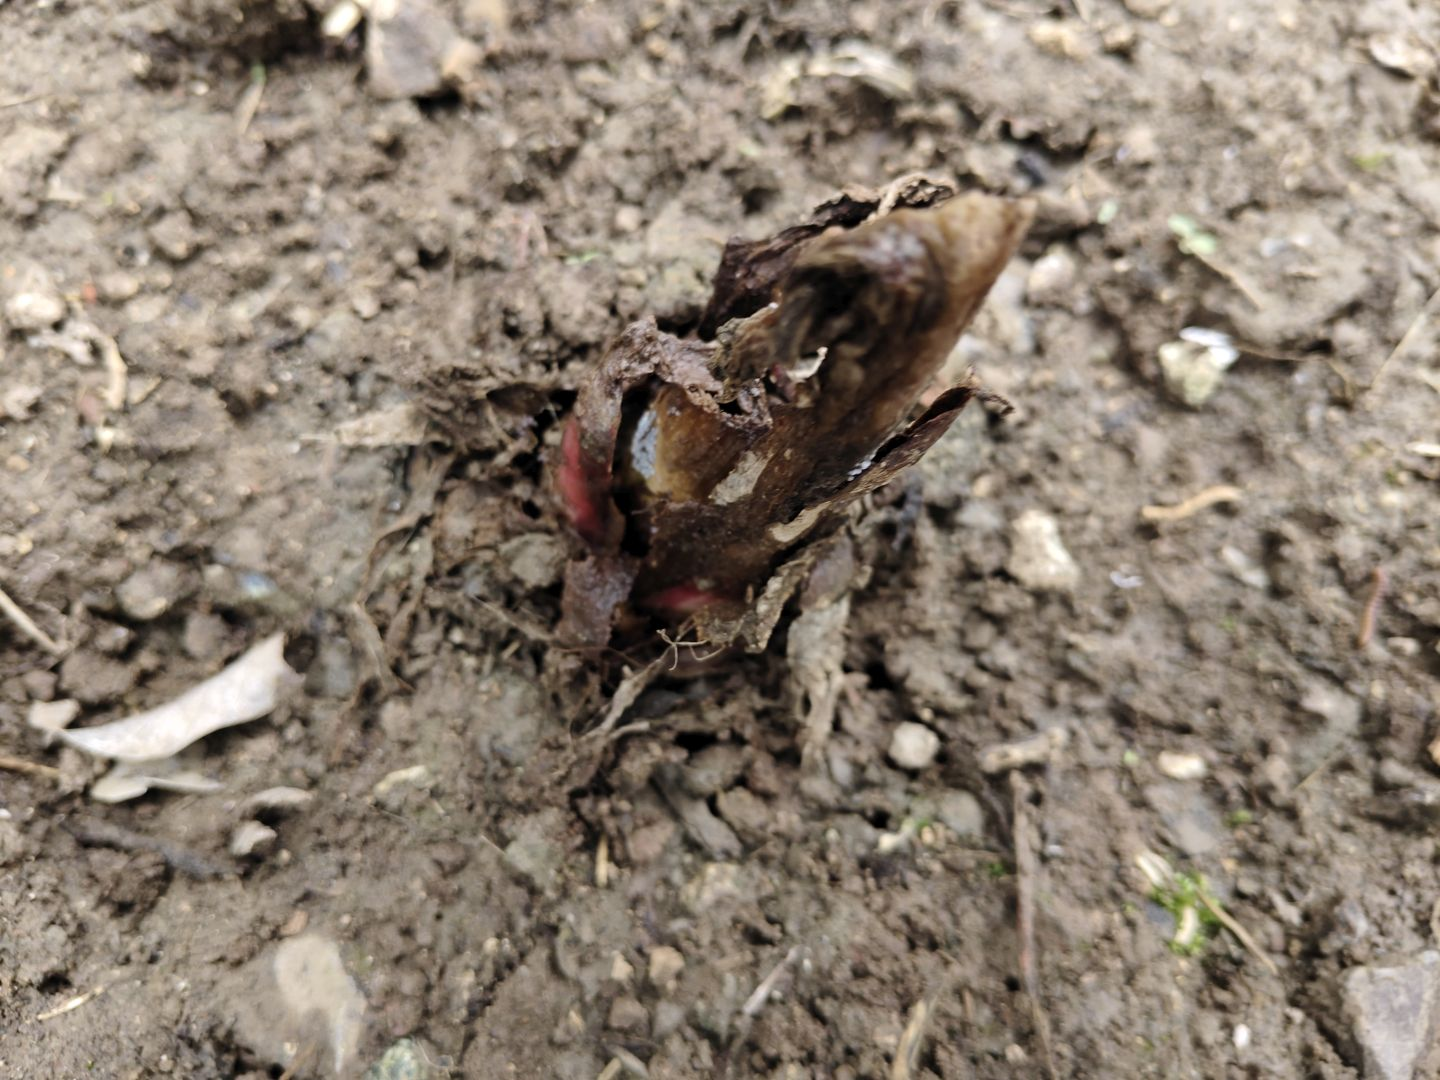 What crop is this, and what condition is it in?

taro, root rot
